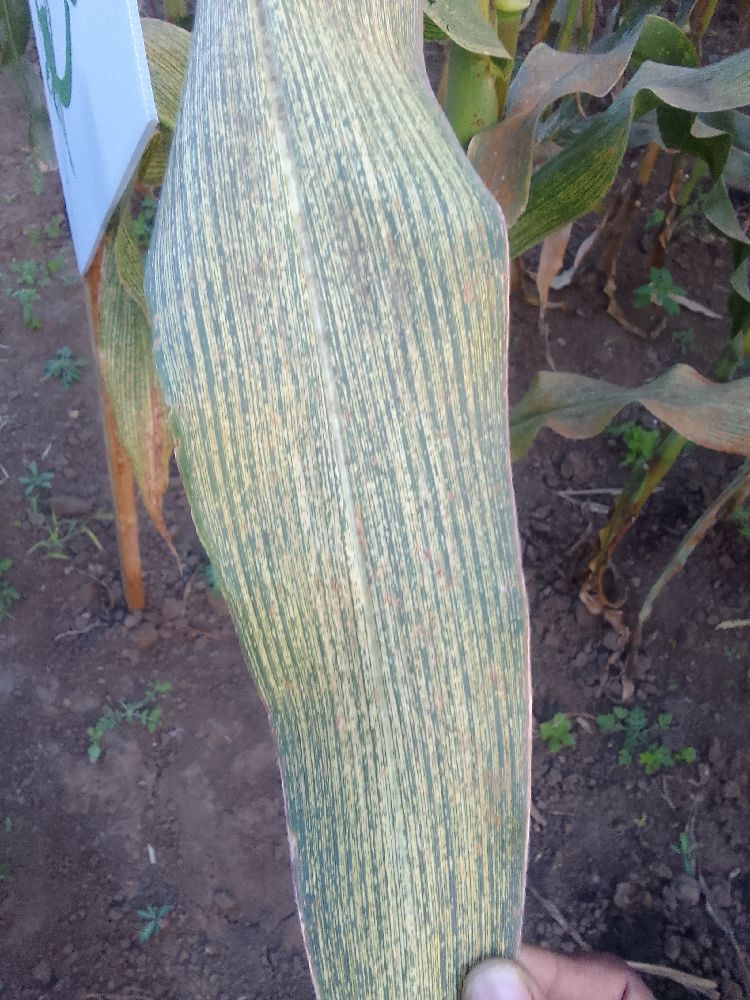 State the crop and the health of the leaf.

maize, maize streak virus
